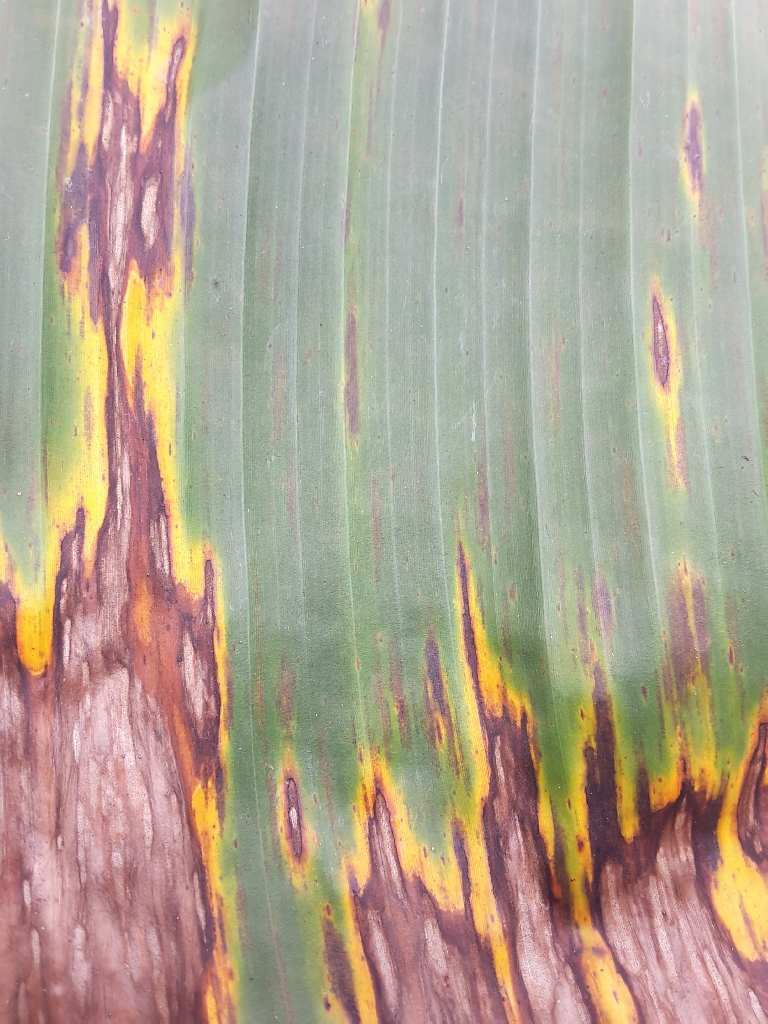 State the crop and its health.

banana, black sigatoka
